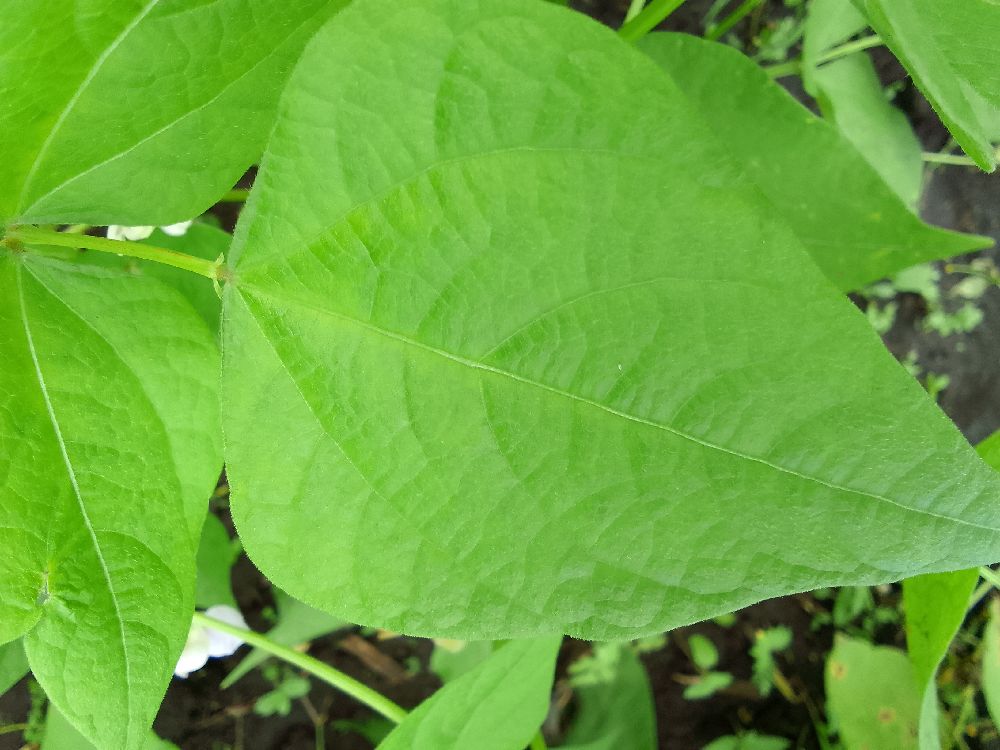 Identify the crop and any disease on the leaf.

common bean, healthy
